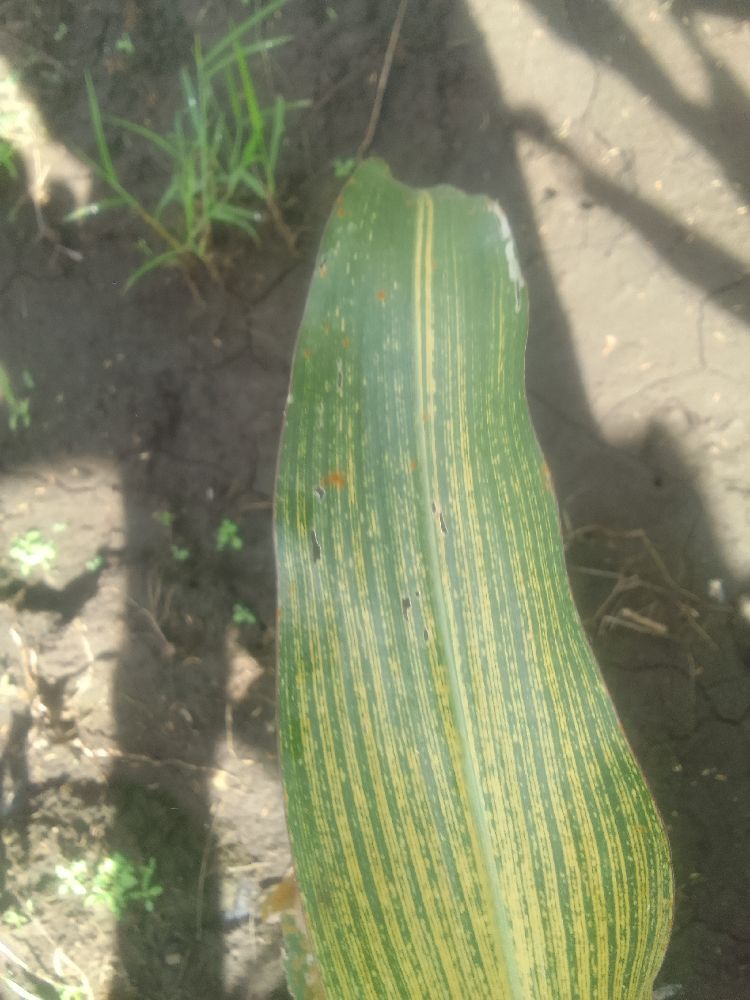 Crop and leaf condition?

maize, maize streak virus
